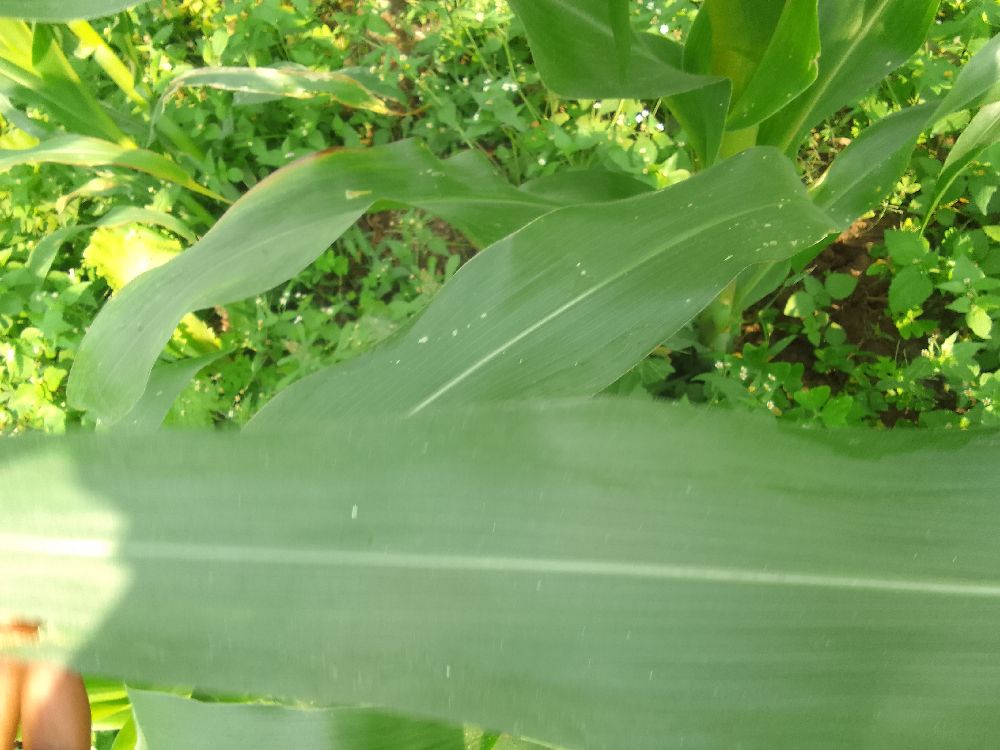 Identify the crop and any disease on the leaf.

maize, healthy
